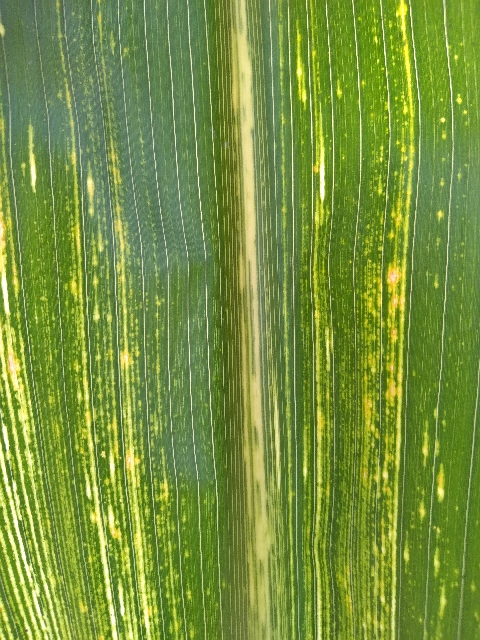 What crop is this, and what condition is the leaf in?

maize, maize streak virus
